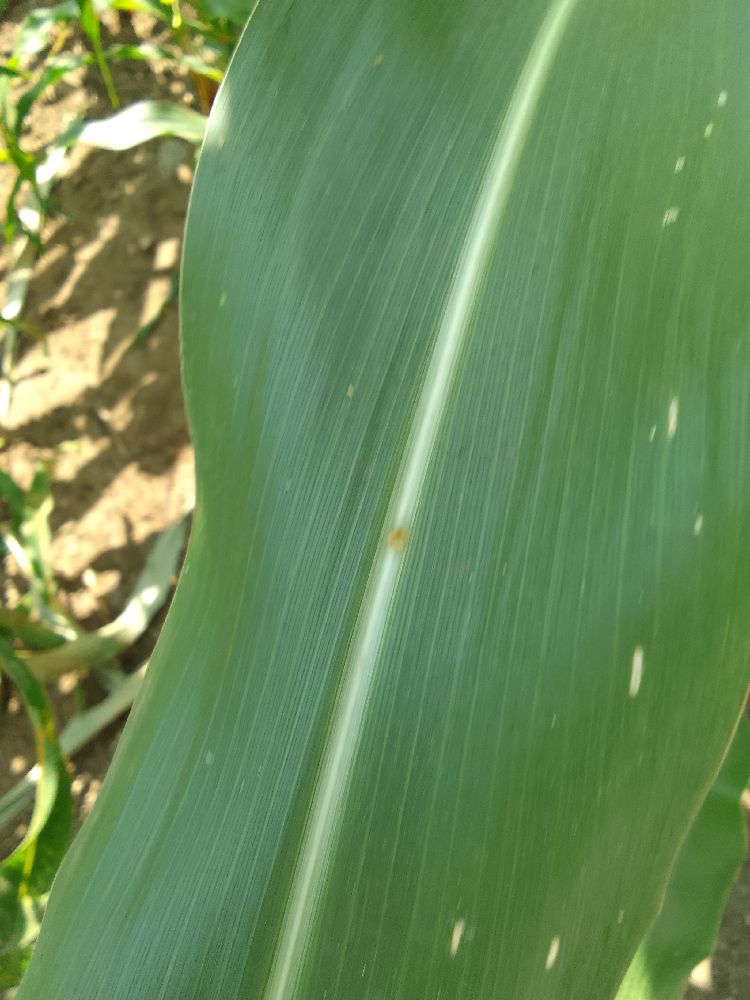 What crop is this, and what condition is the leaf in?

maize, healthy
